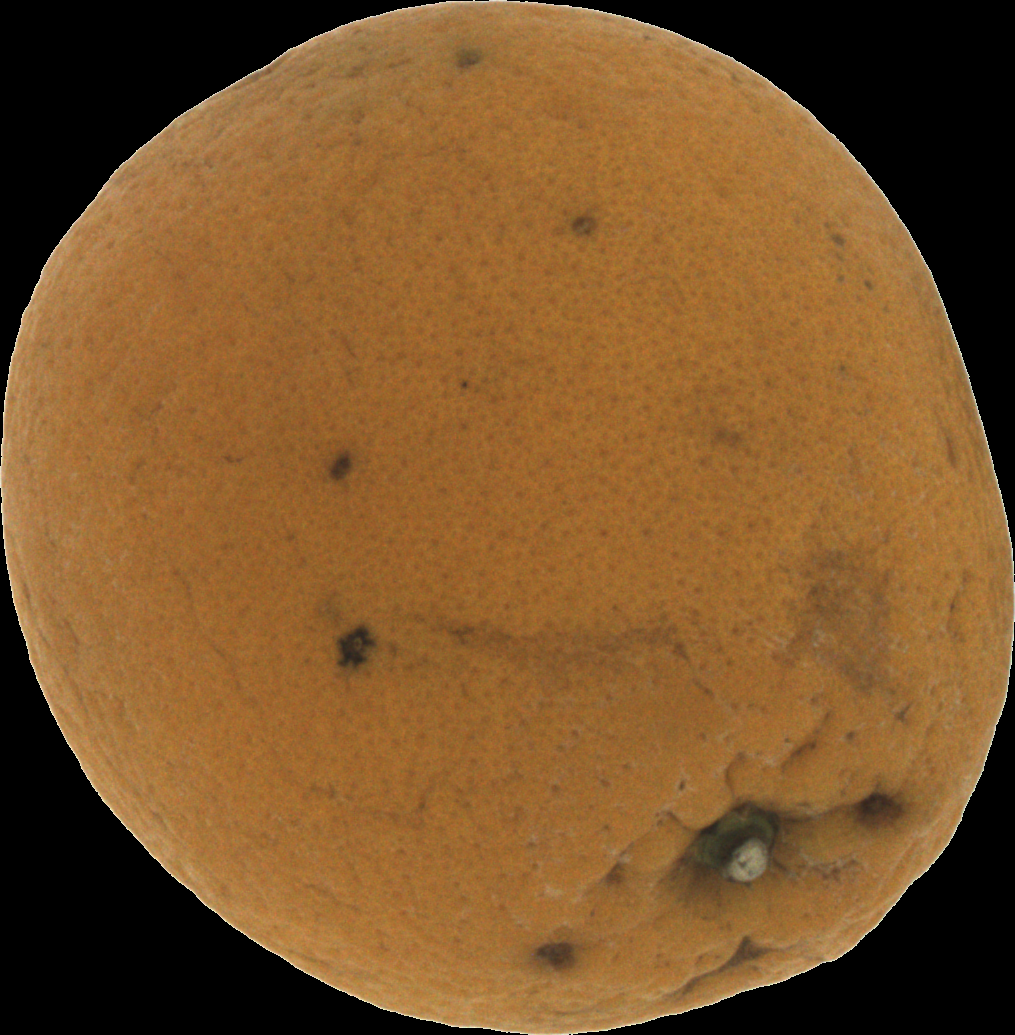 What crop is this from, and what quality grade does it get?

orange, bad
